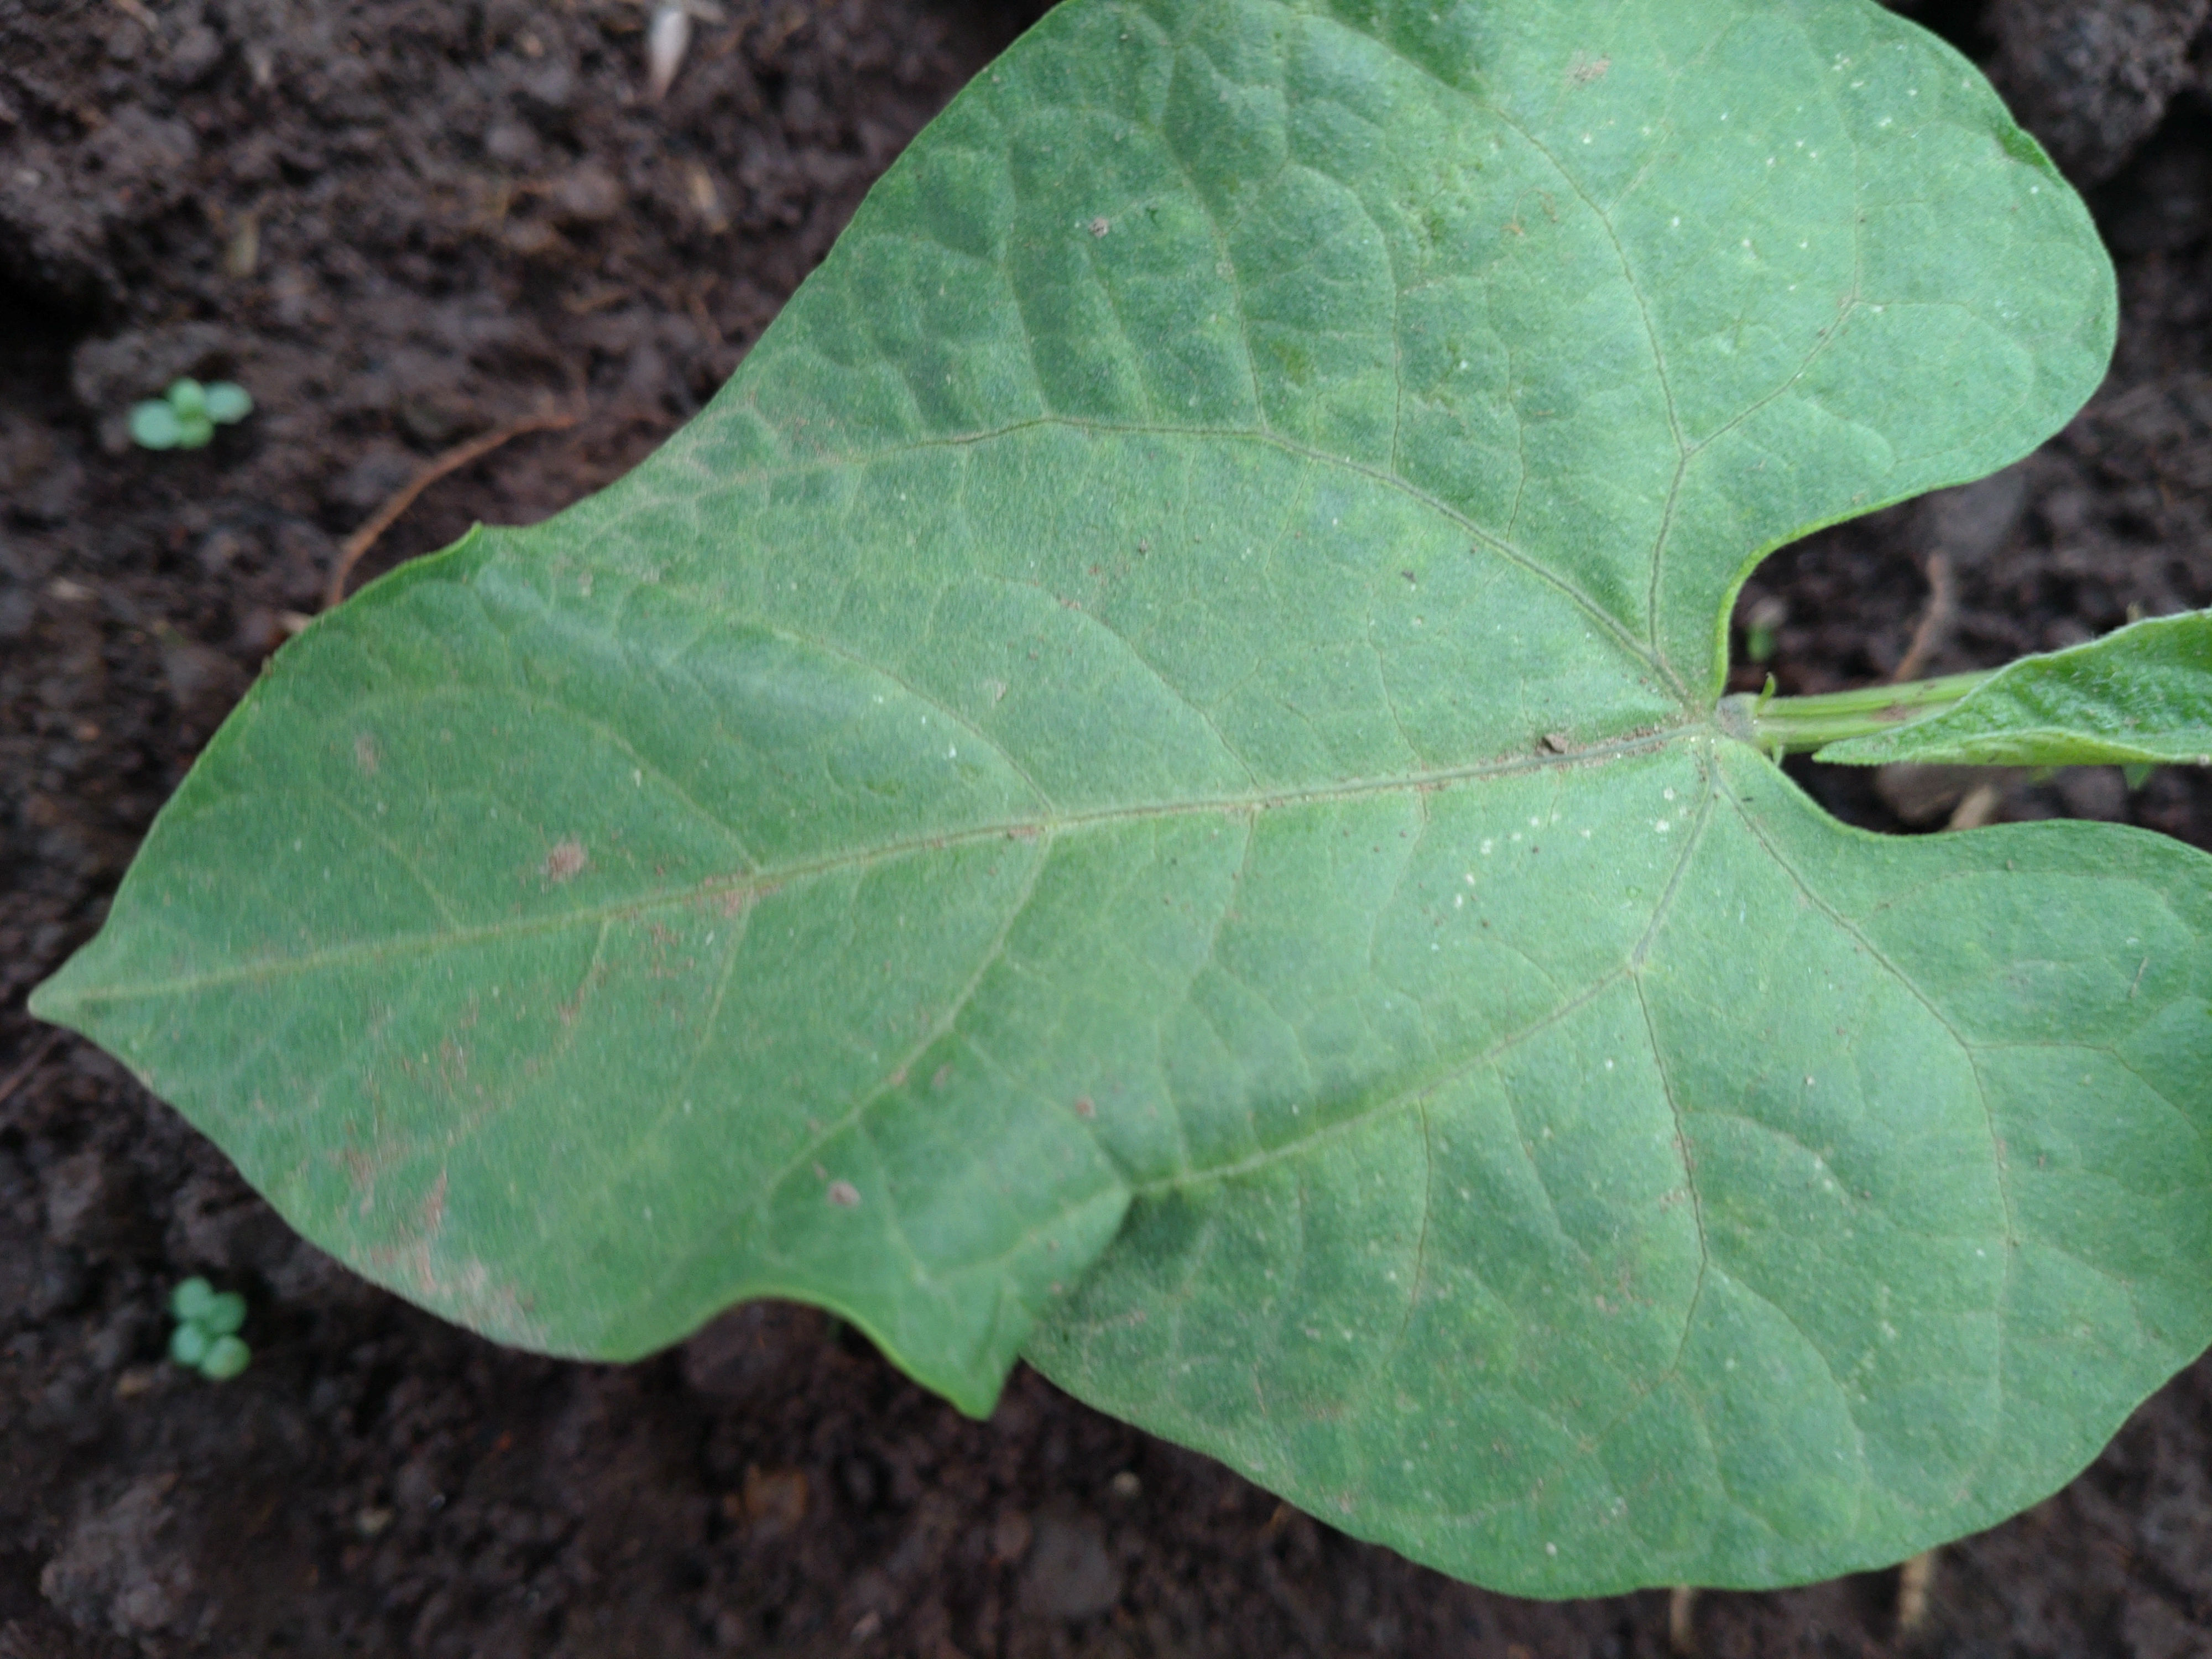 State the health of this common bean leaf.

healthy
